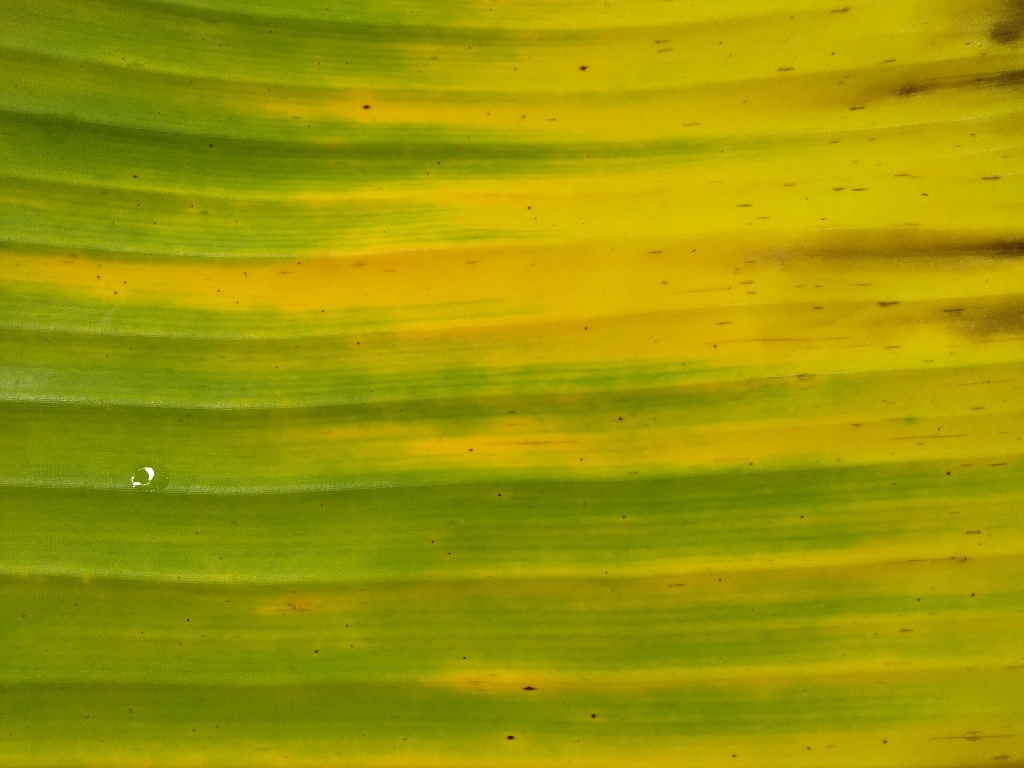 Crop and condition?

banana, fusarium wilt race 1
